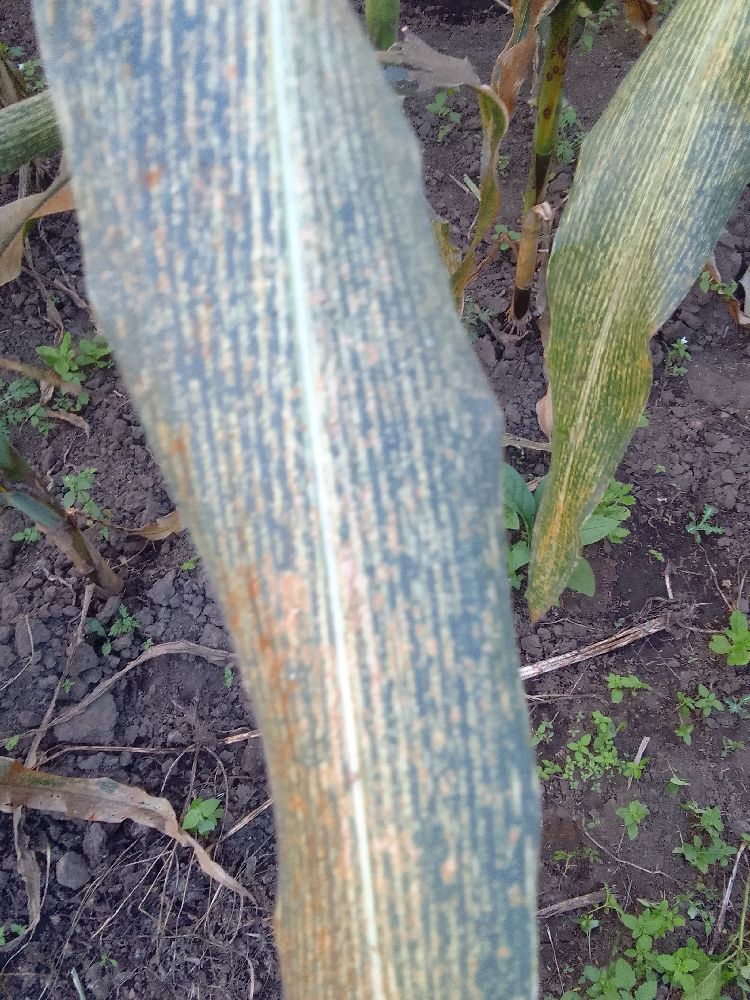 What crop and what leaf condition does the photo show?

maize, maize streak virus
